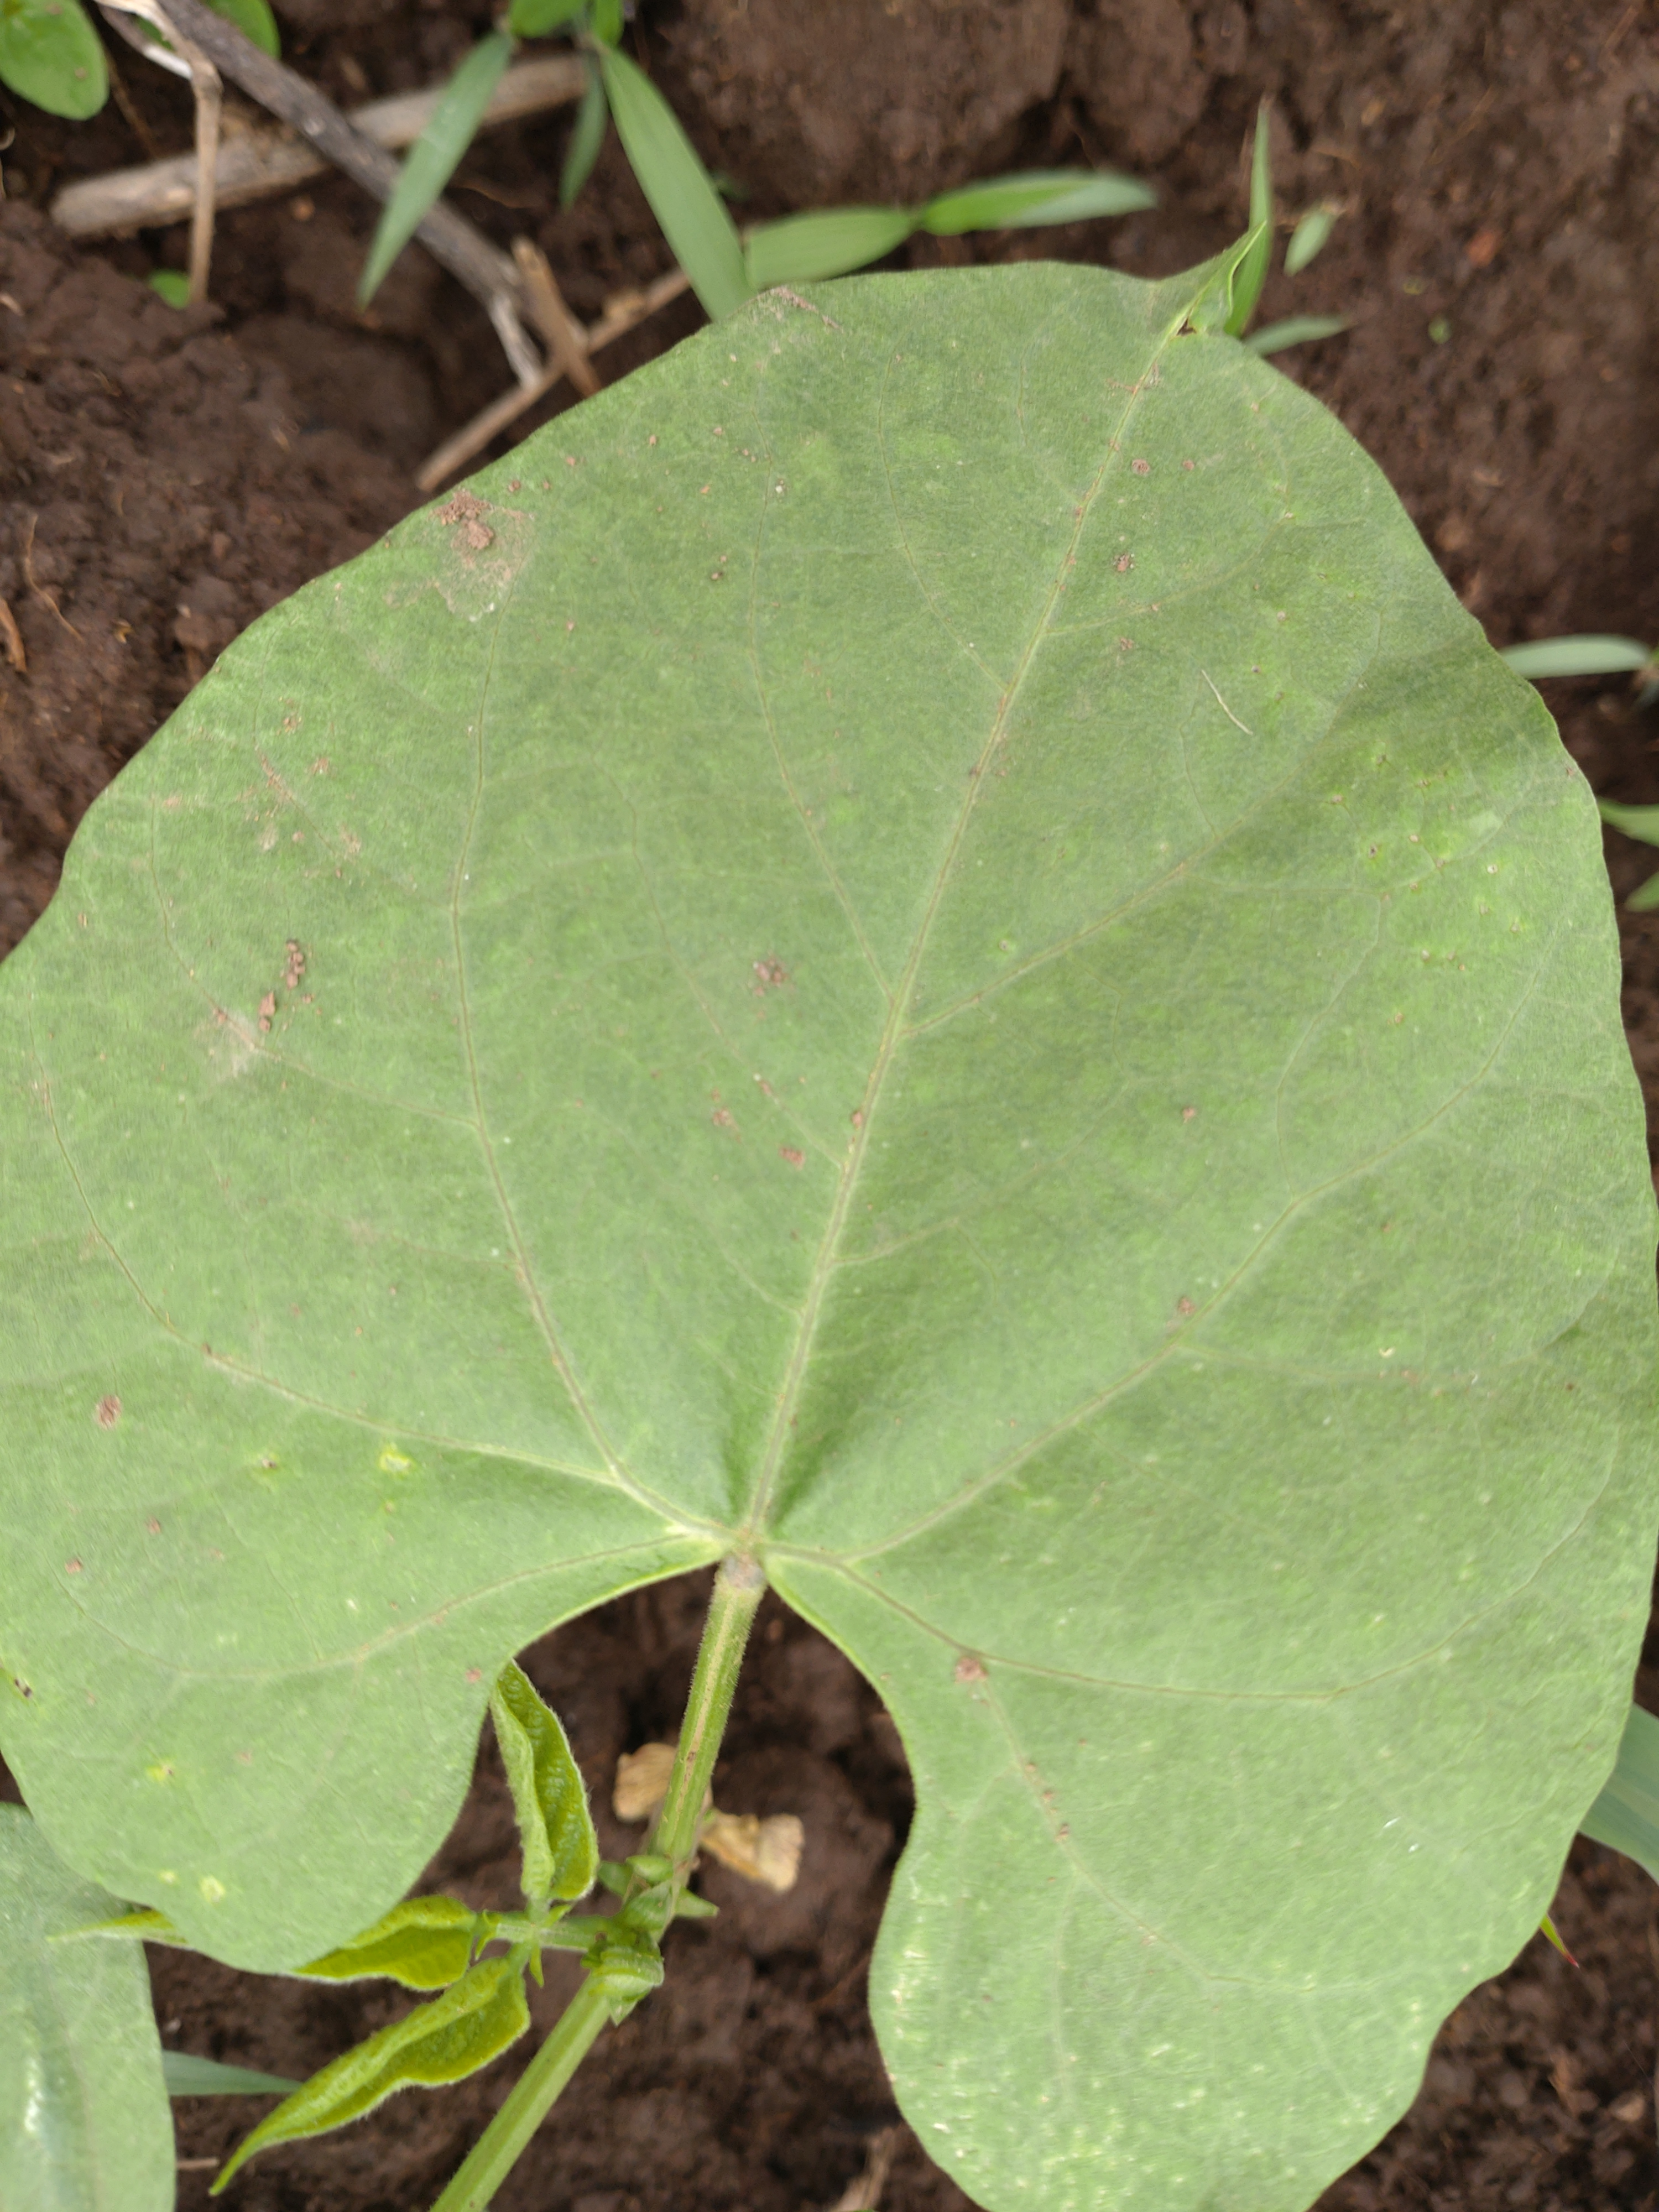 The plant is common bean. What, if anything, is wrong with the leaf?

healthy
